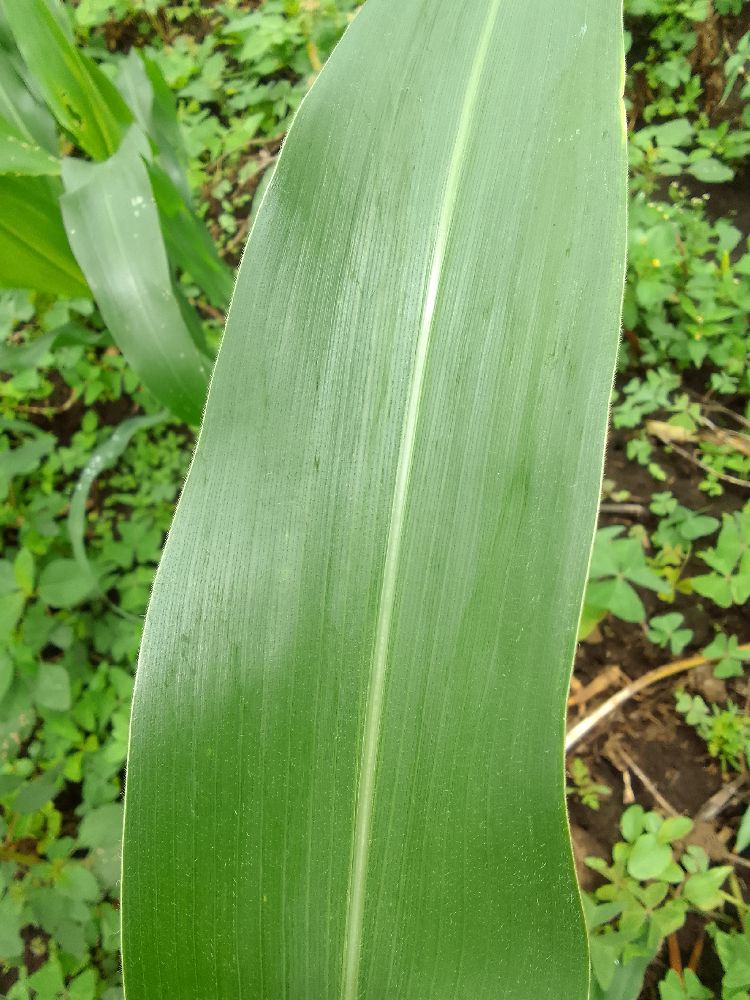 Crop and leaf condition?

maize, healthy
